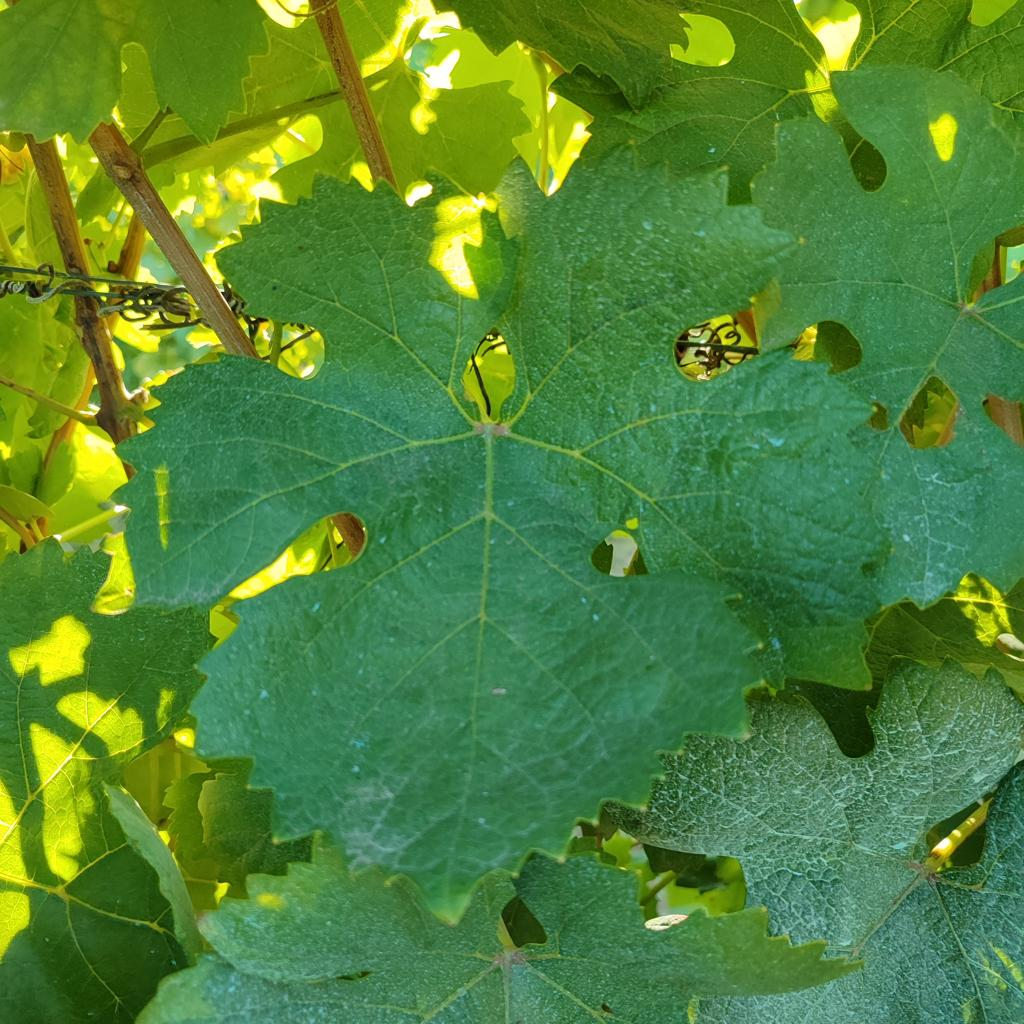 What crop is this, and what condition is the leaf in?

grapevine, healthy
